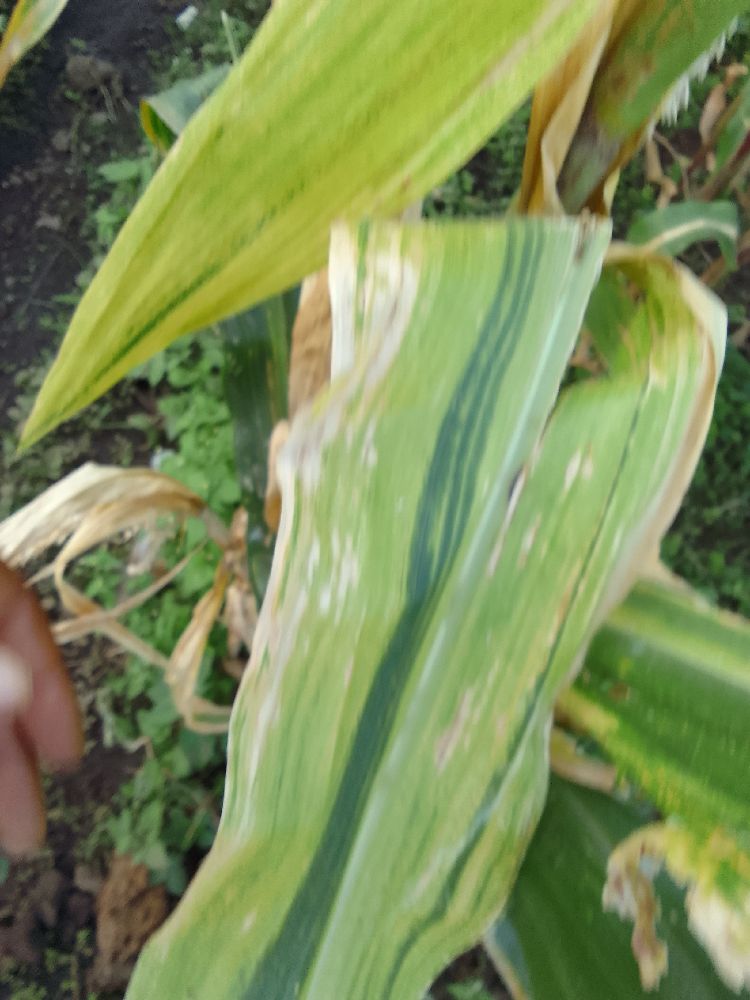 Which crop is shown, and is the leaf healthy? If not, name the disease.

maize, maize lethal necrosis
